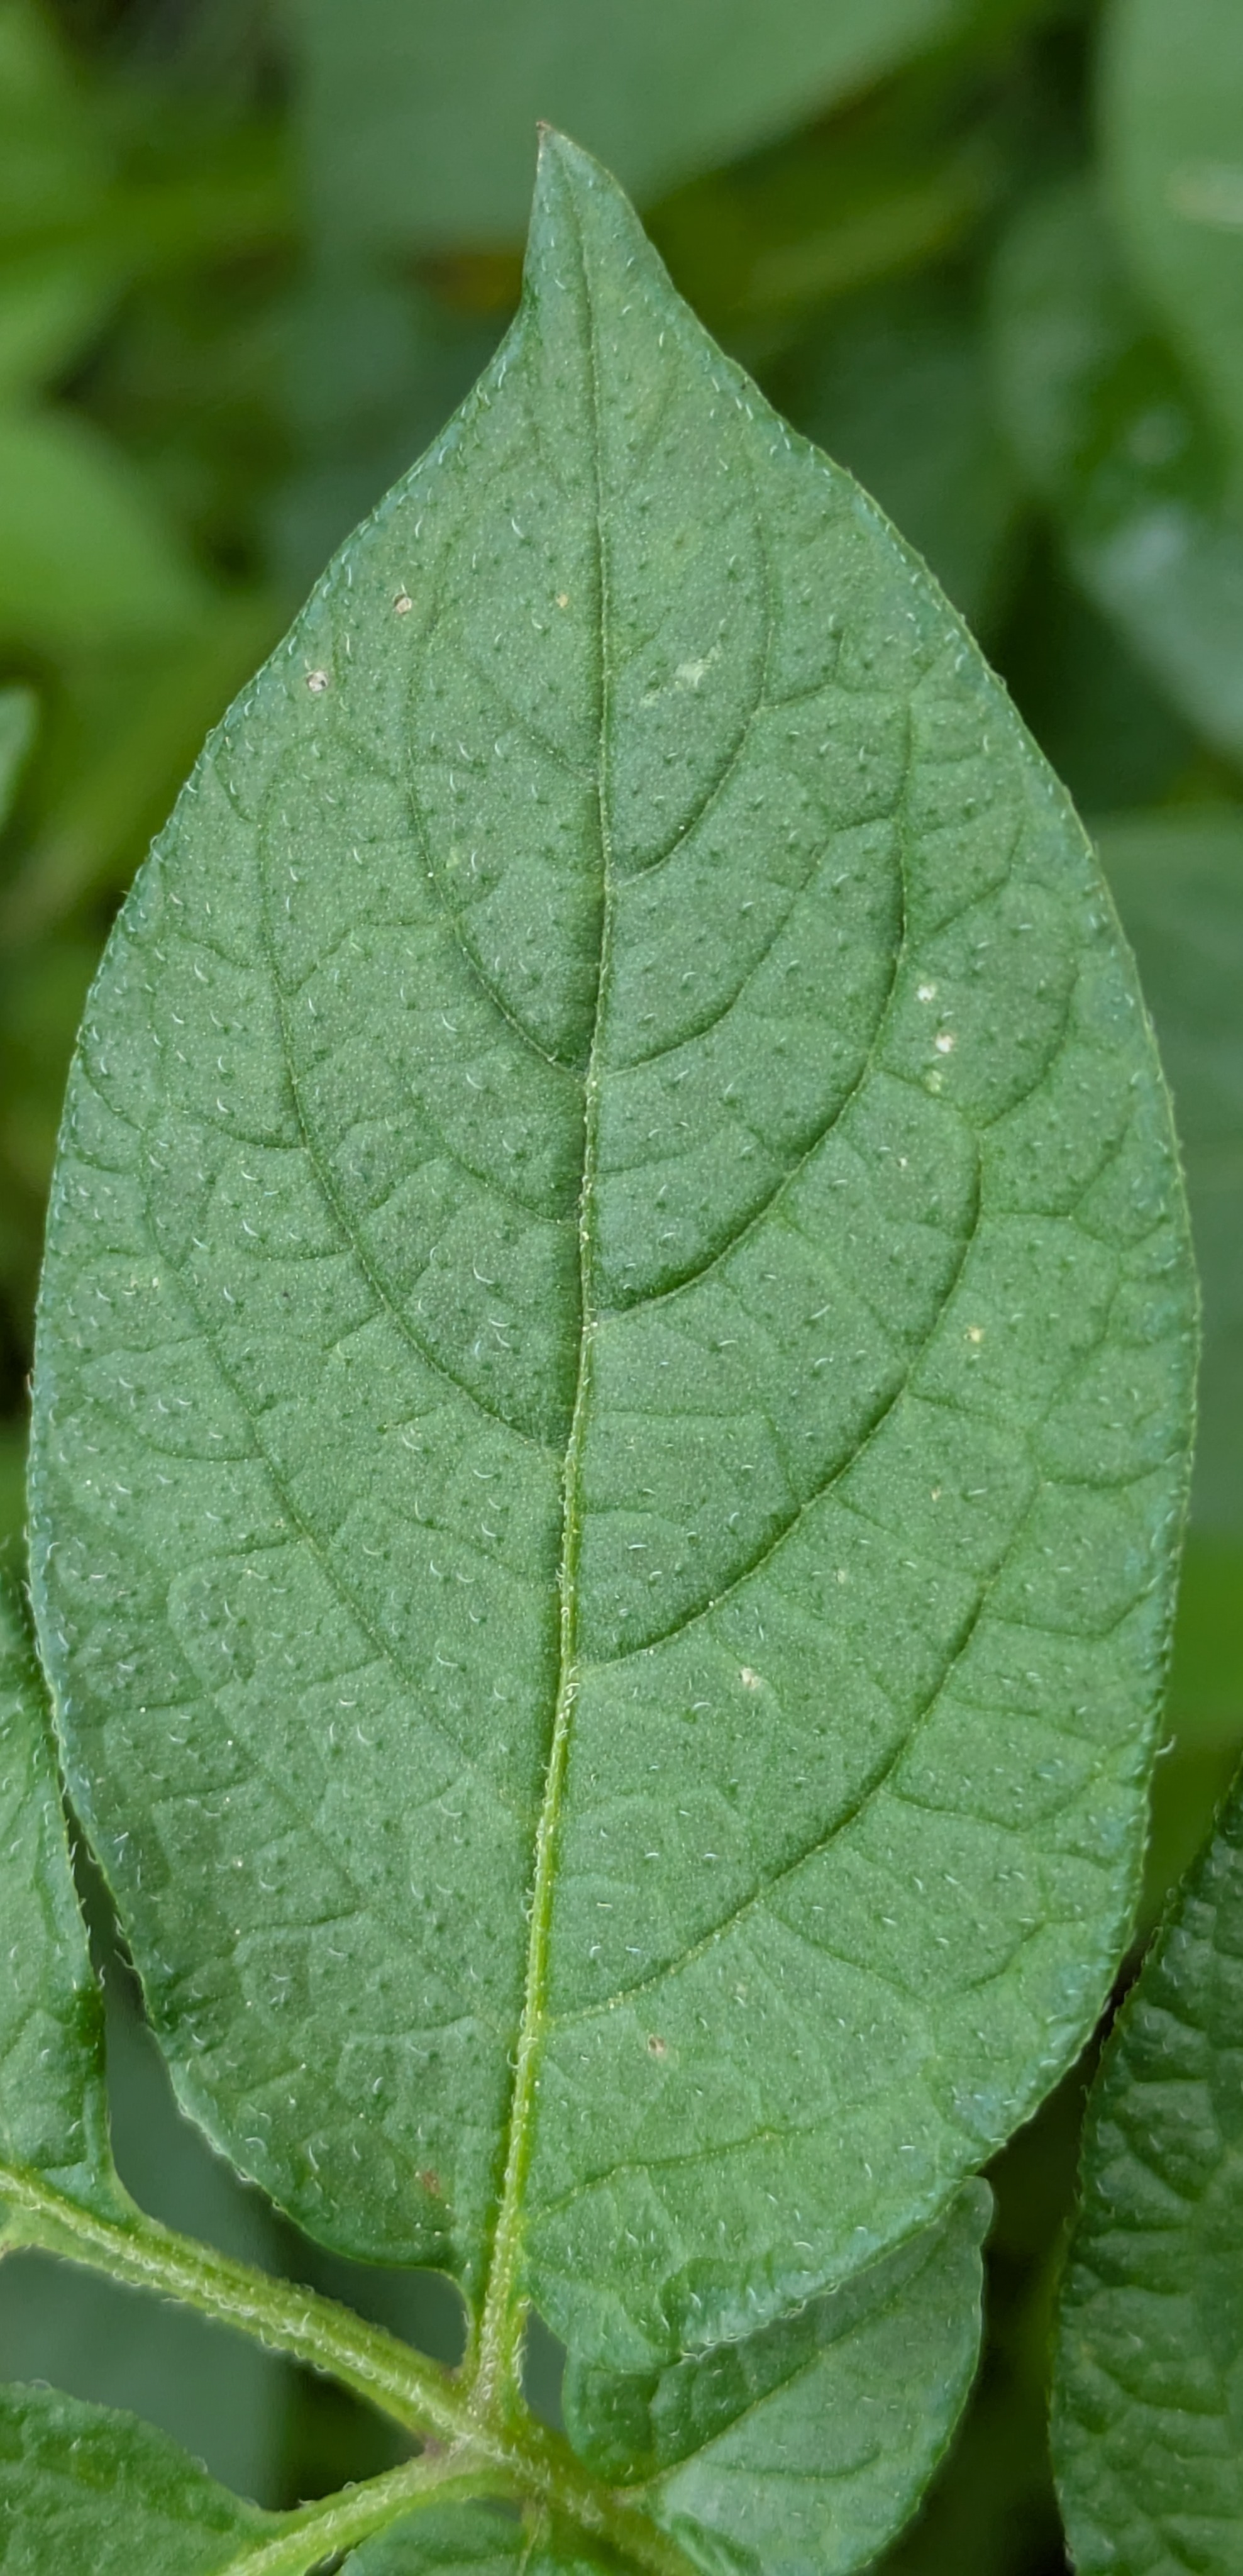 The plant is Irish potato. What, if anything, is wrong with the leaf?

healthy
